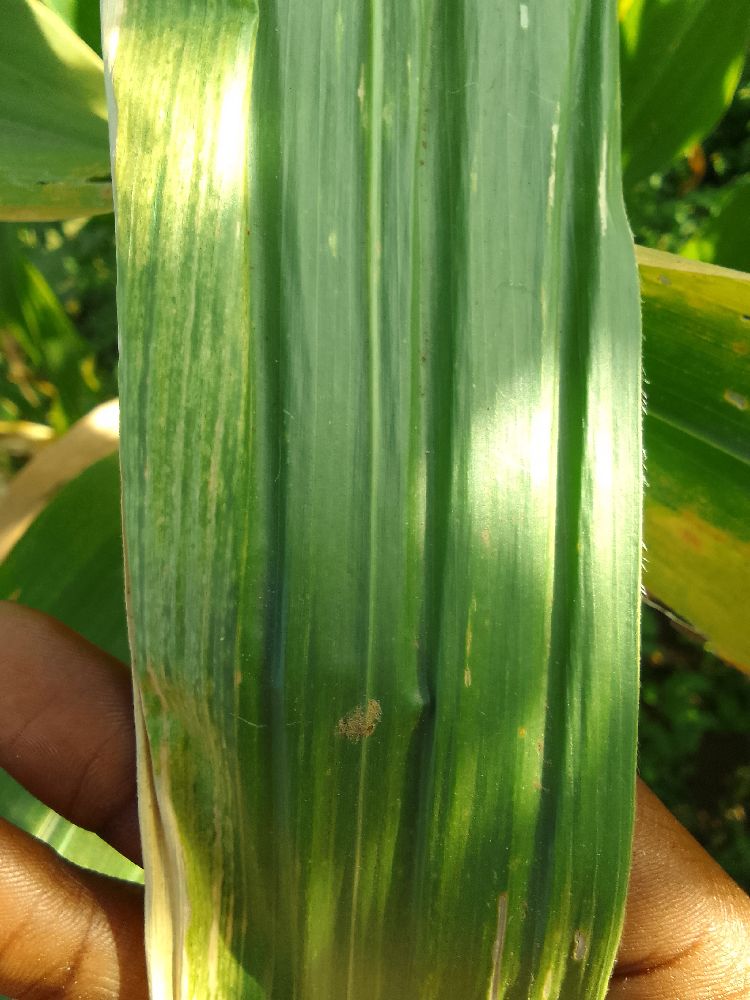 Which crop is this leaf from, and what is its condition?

maize, maize lethal necrosis
